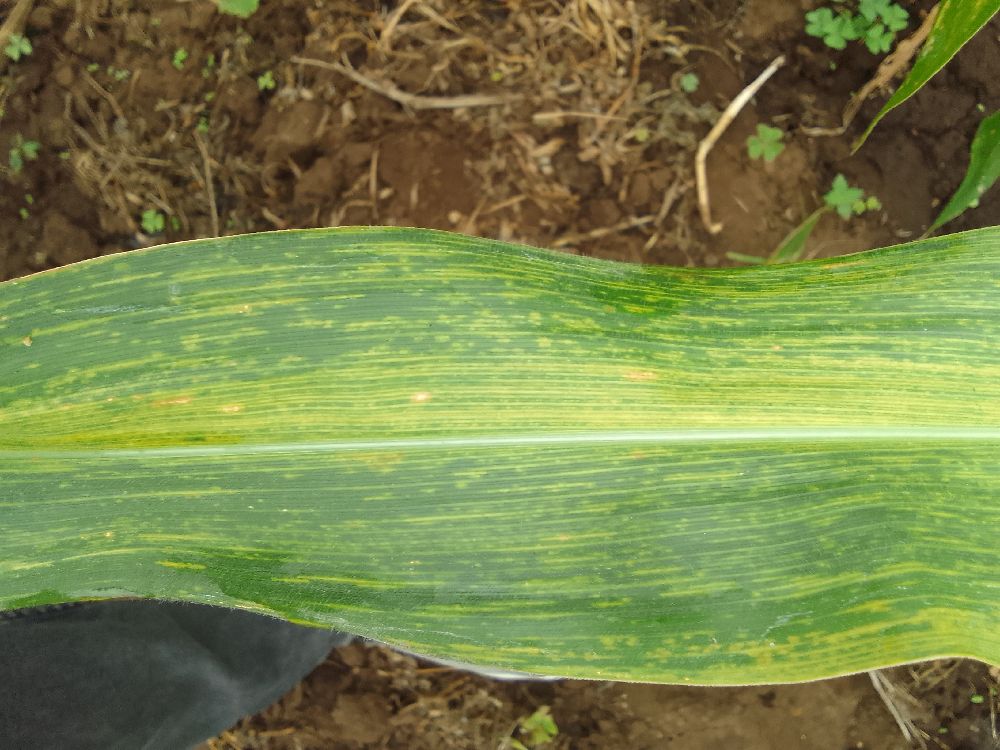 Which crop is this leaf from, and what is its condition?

maize, maize lethal necrosis
